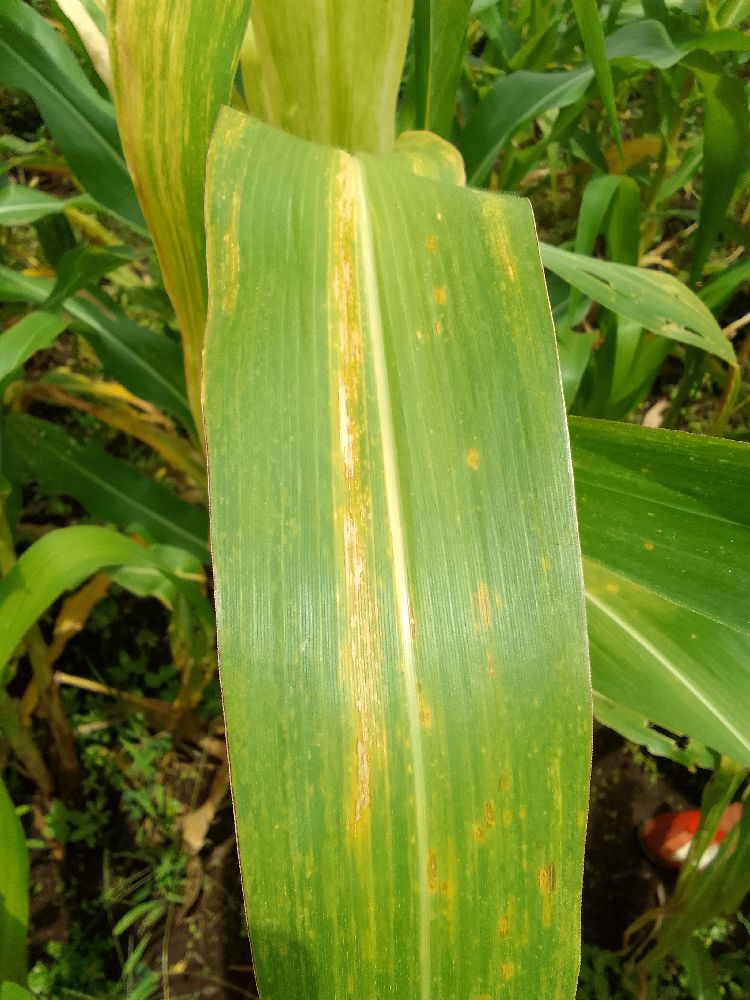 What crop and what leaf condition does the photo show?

maize, maize lethal necrosis
